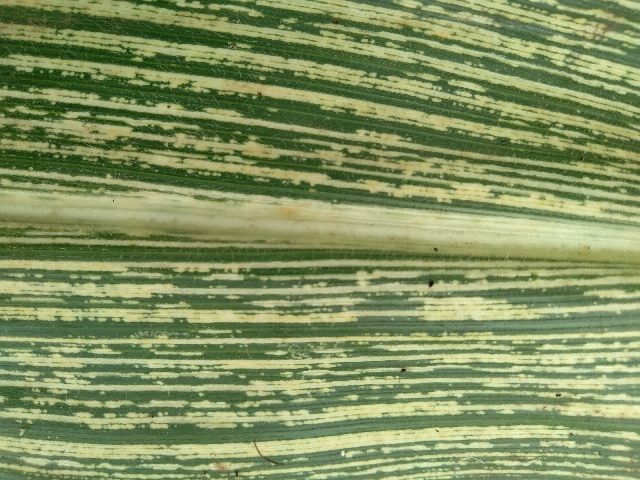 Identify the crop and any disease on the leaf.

maize, maize streak virus
